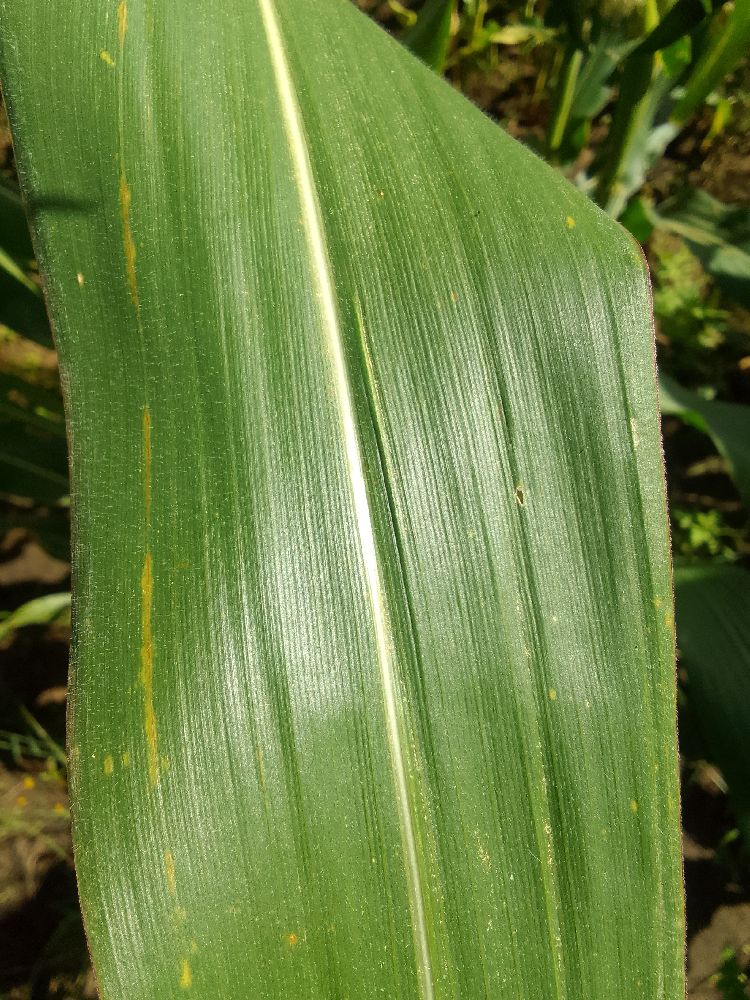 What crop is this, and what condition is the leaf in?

maize, healthy
